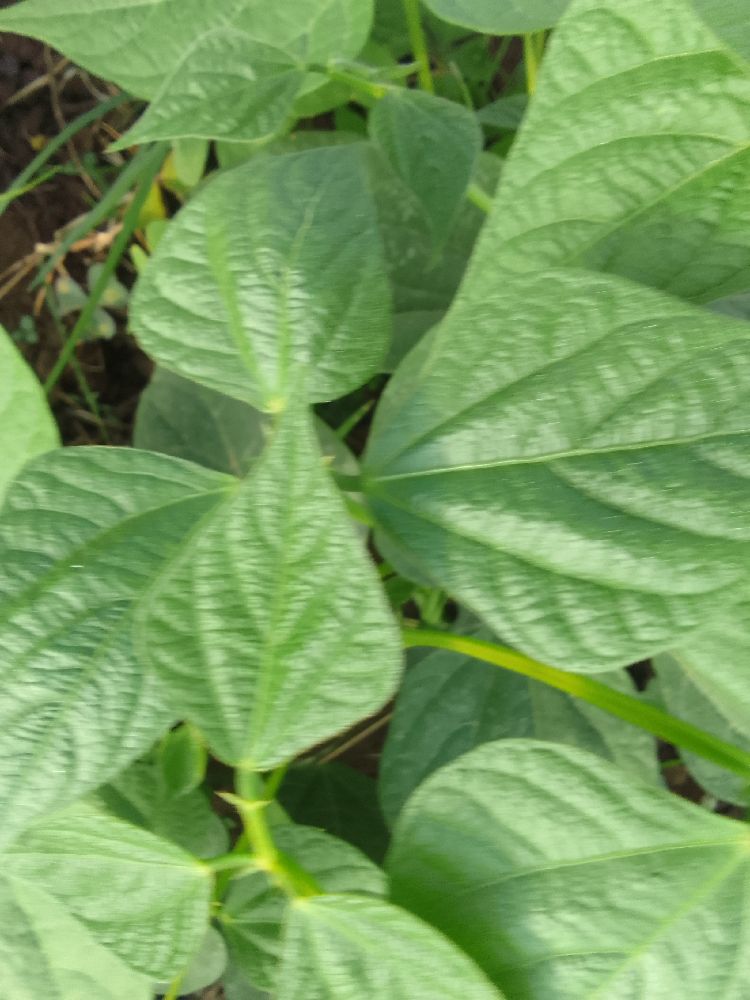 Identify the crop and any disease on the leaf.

common bean, healthy
